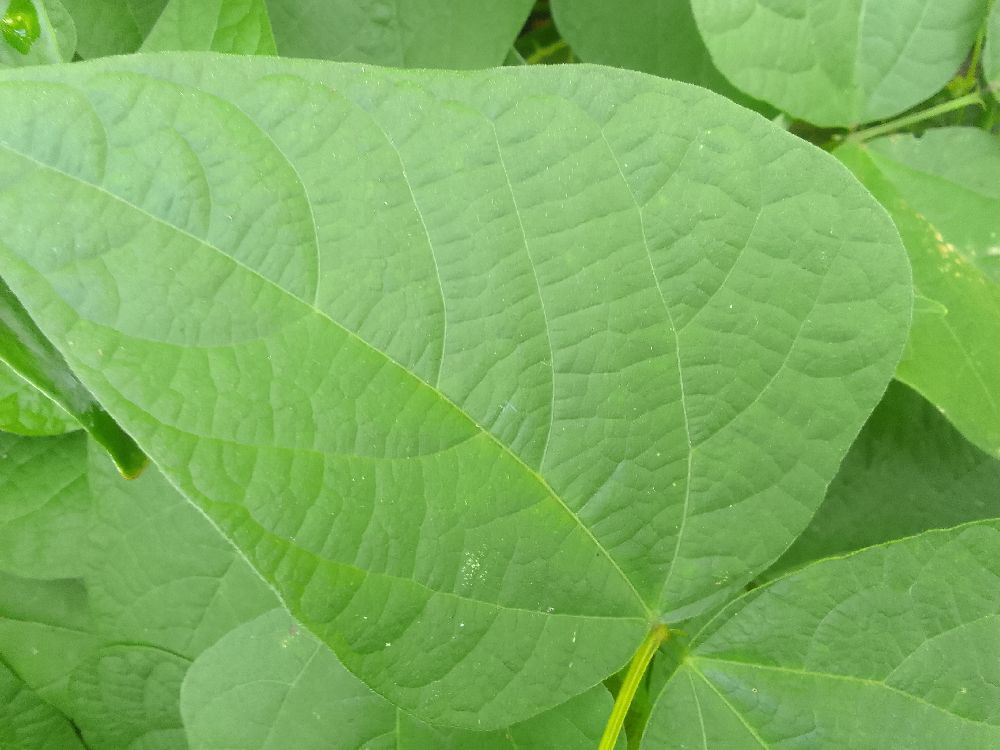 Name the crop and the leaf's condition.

common bean, healthy
